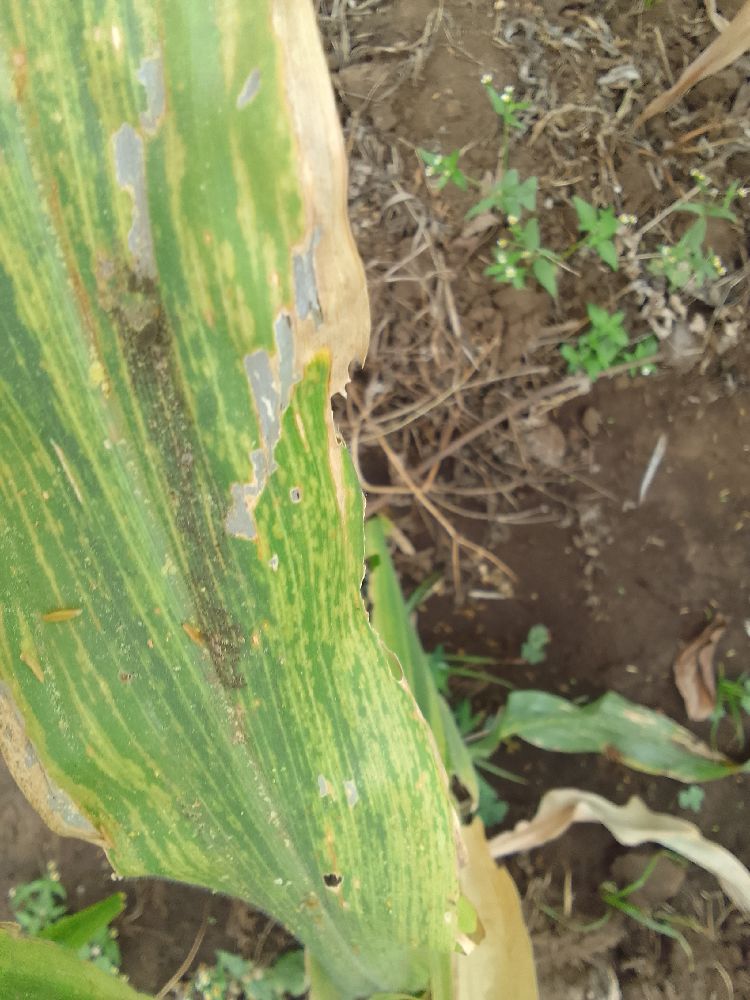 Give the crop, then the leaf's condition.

maize, maize lethal necrosis
